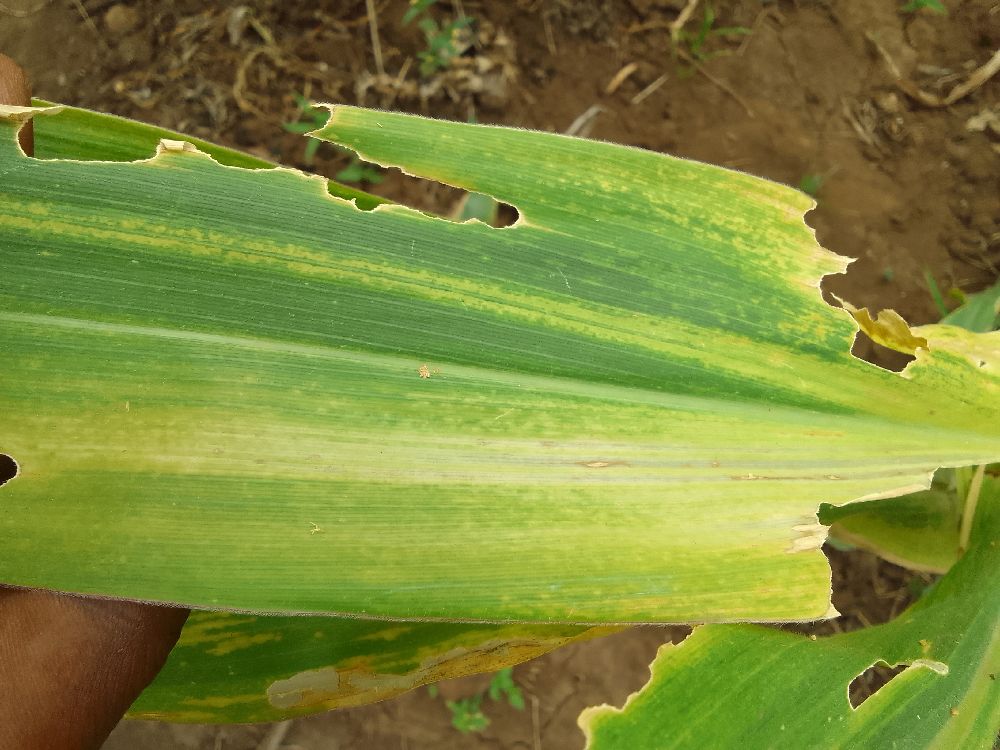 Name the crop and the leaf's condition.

maize, maize lethal necrosis
